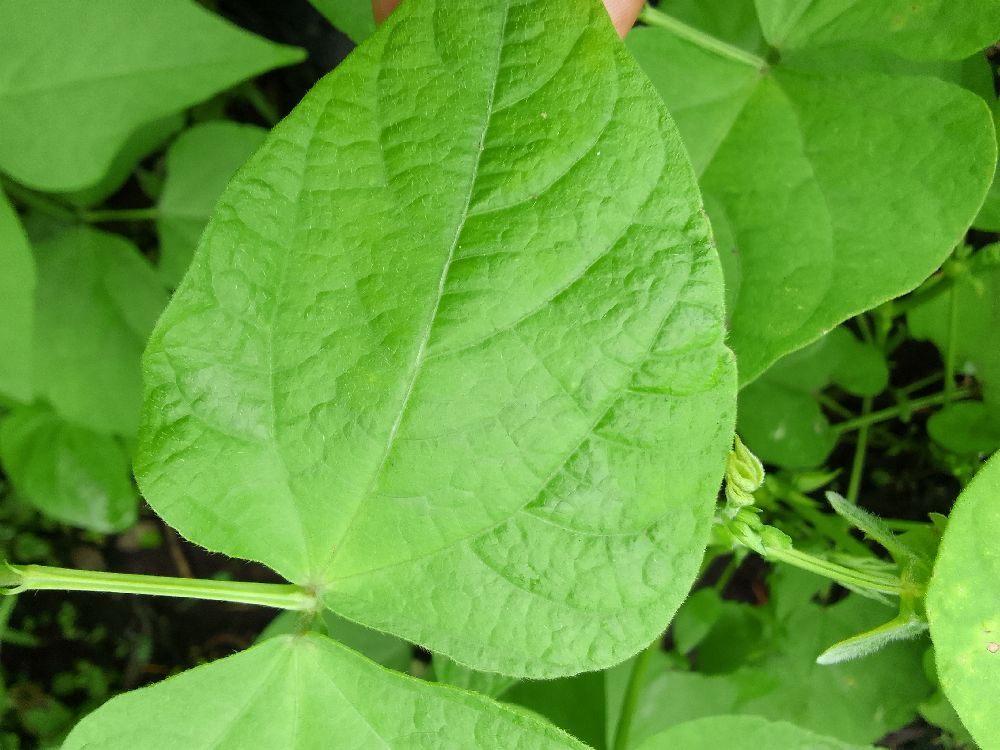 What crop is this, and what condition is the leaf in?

common bean, healthy
